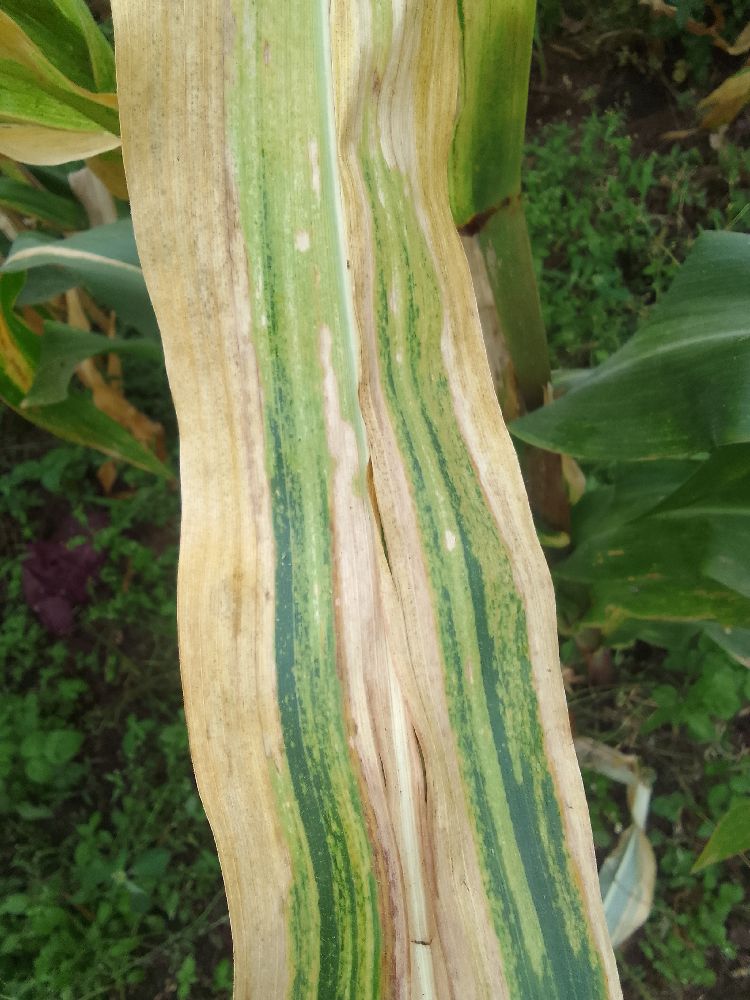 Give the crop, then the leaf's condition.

maize, maize lethal necrosis
